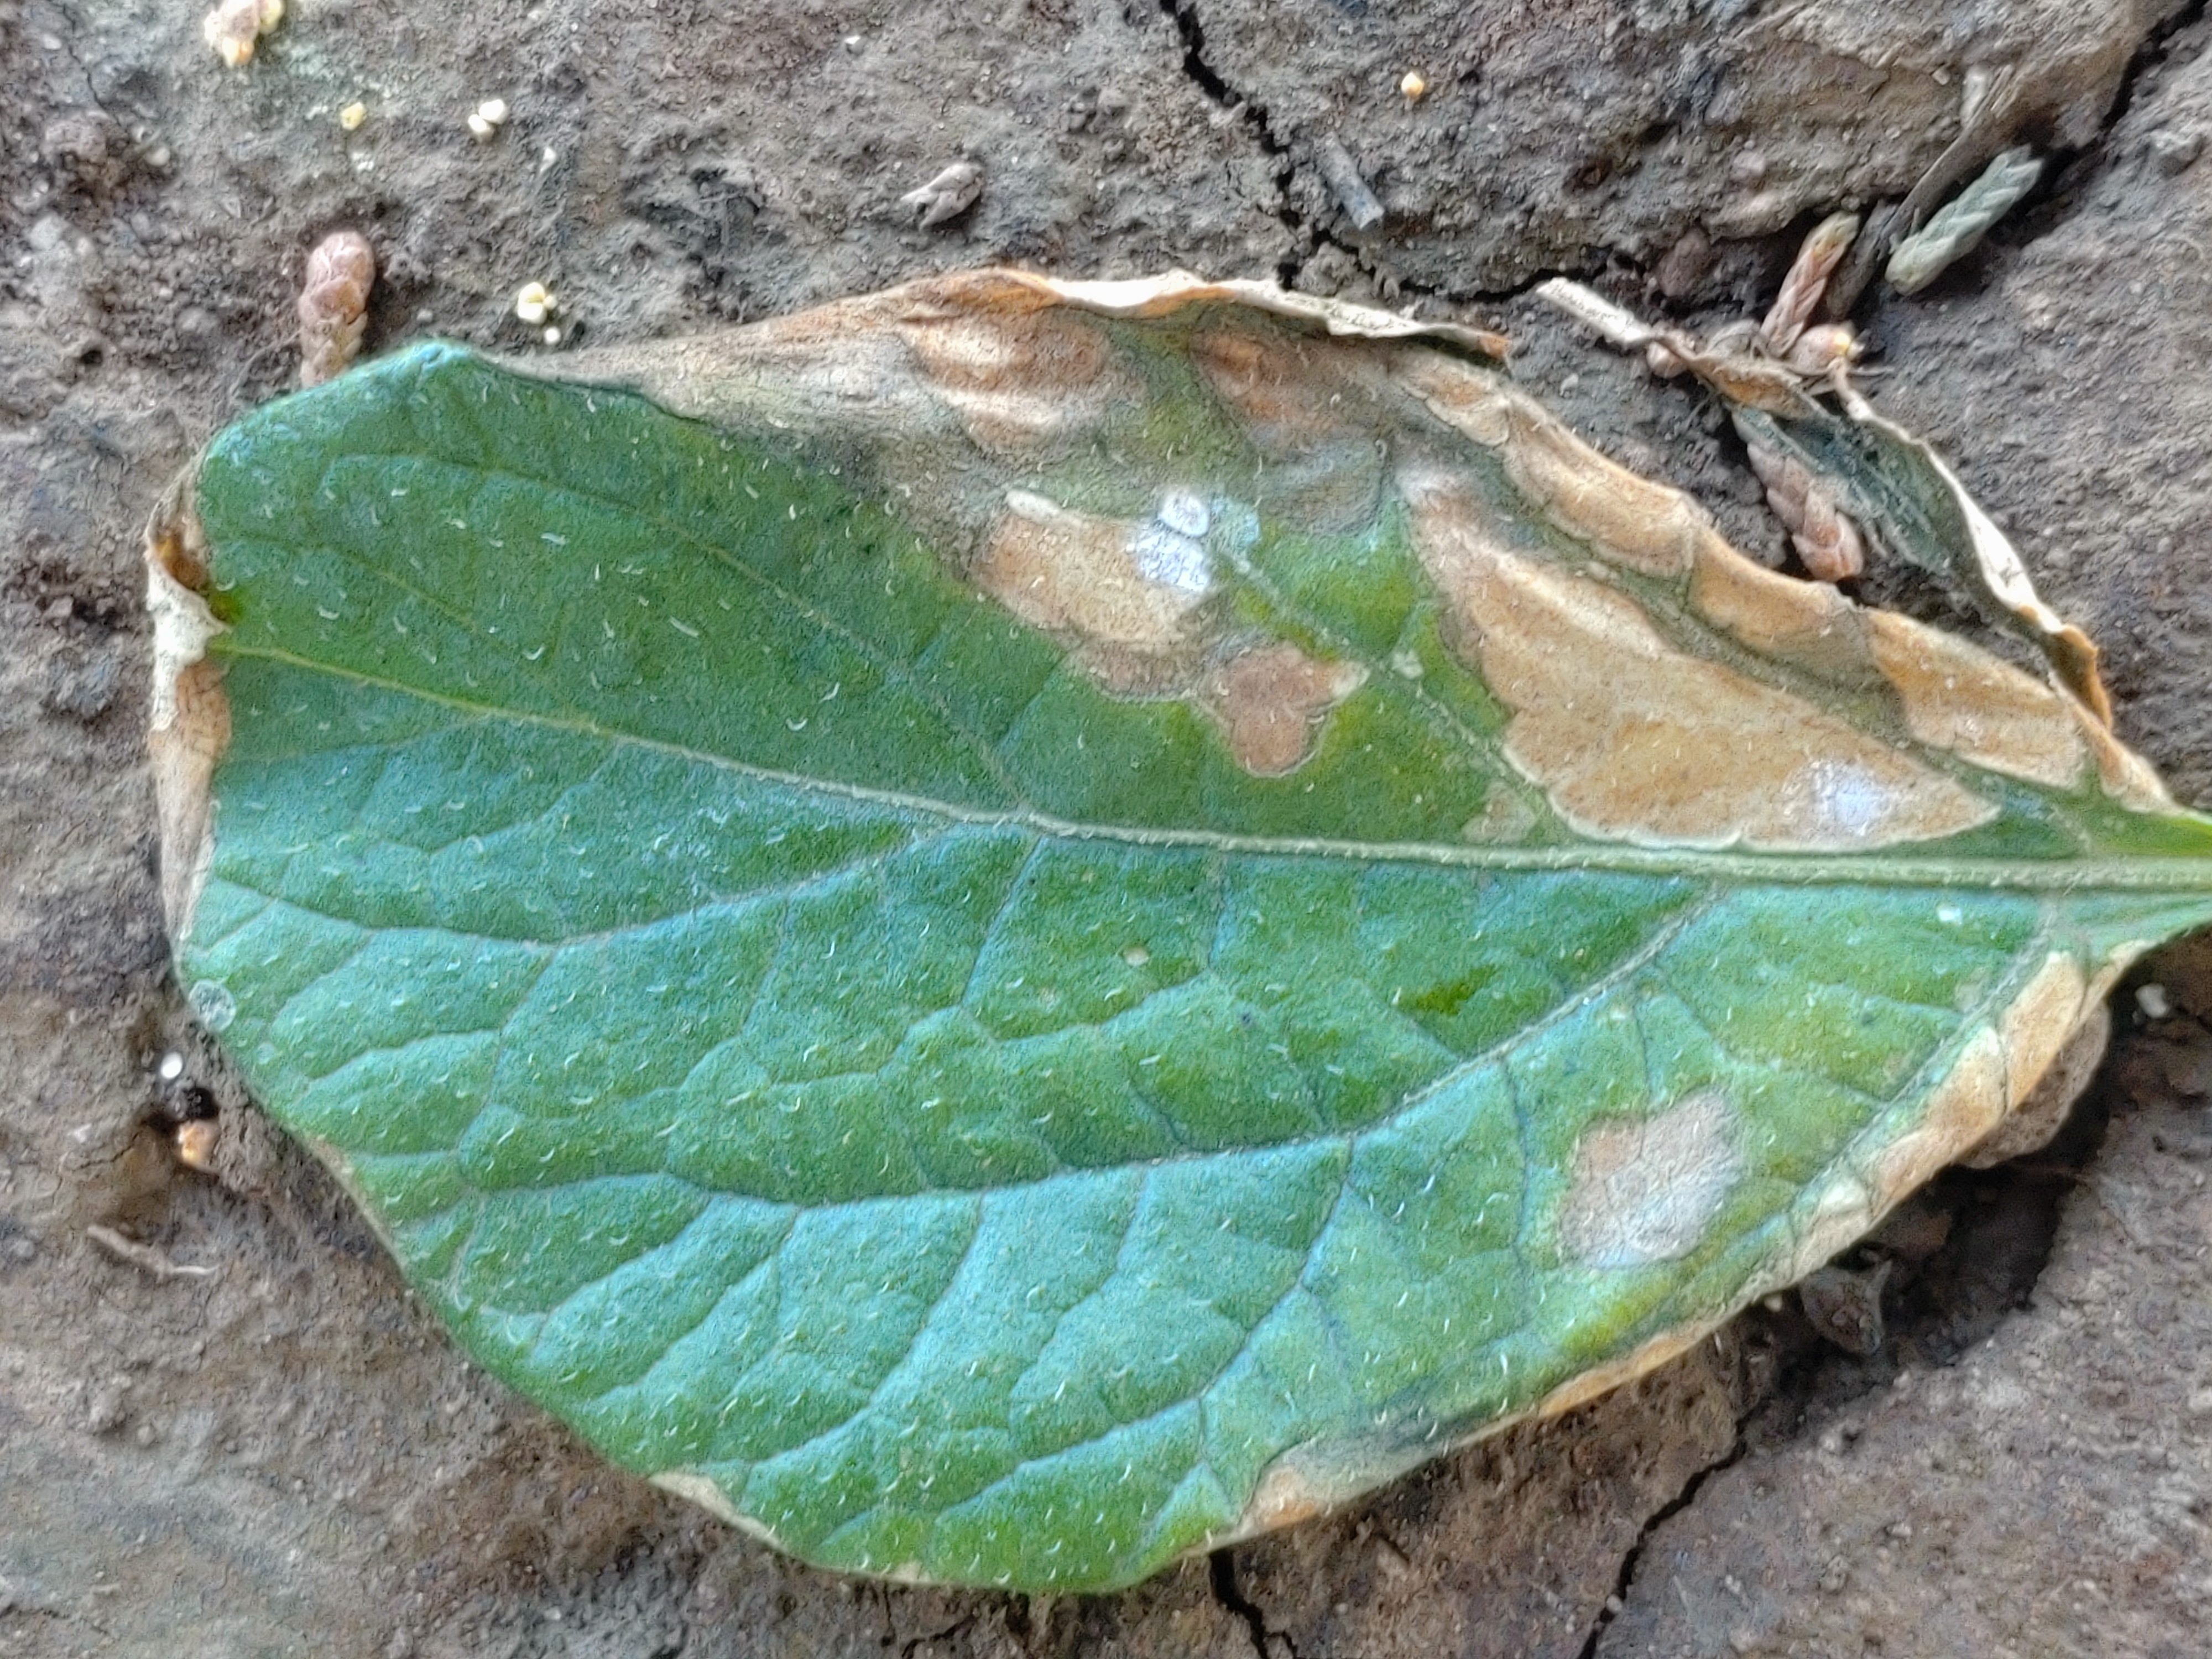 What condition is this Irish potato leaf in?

early blight
